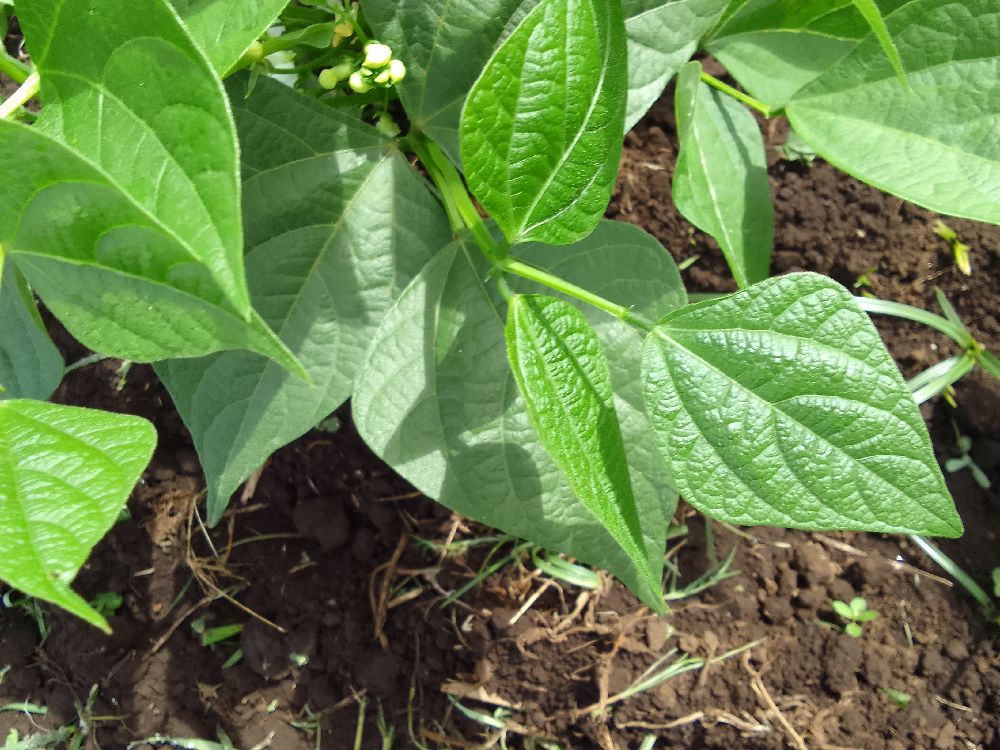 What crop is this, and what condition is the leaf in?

common bean, healthy
